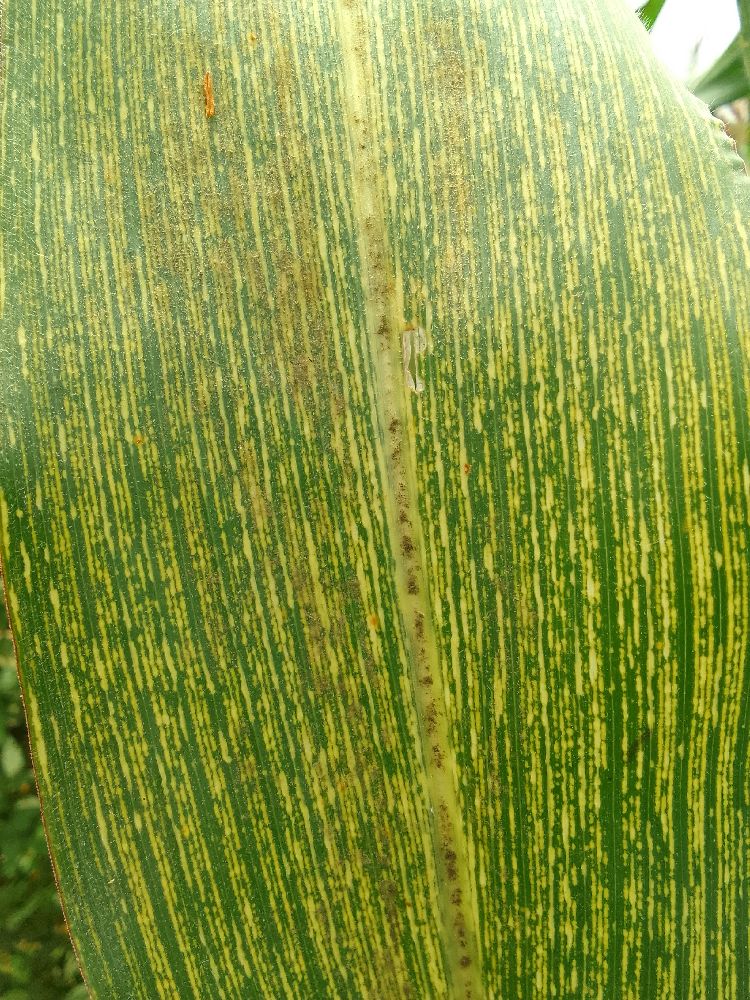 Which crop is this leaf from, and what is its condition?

maize, maize streak virus
